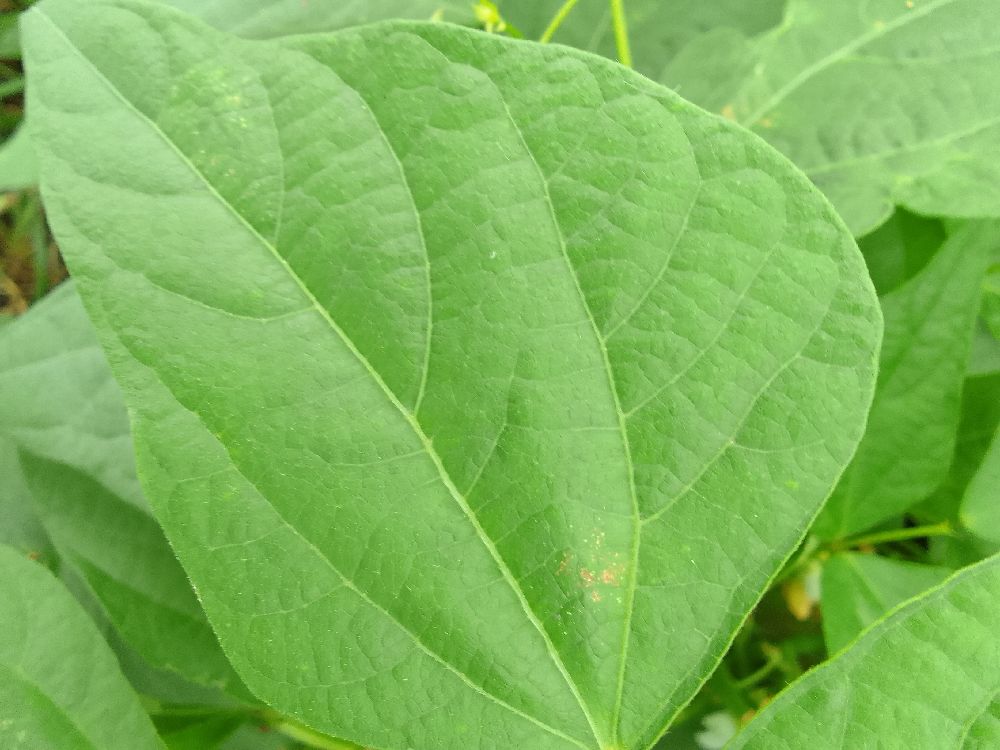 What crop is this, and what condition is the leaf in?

common bean, healthy
